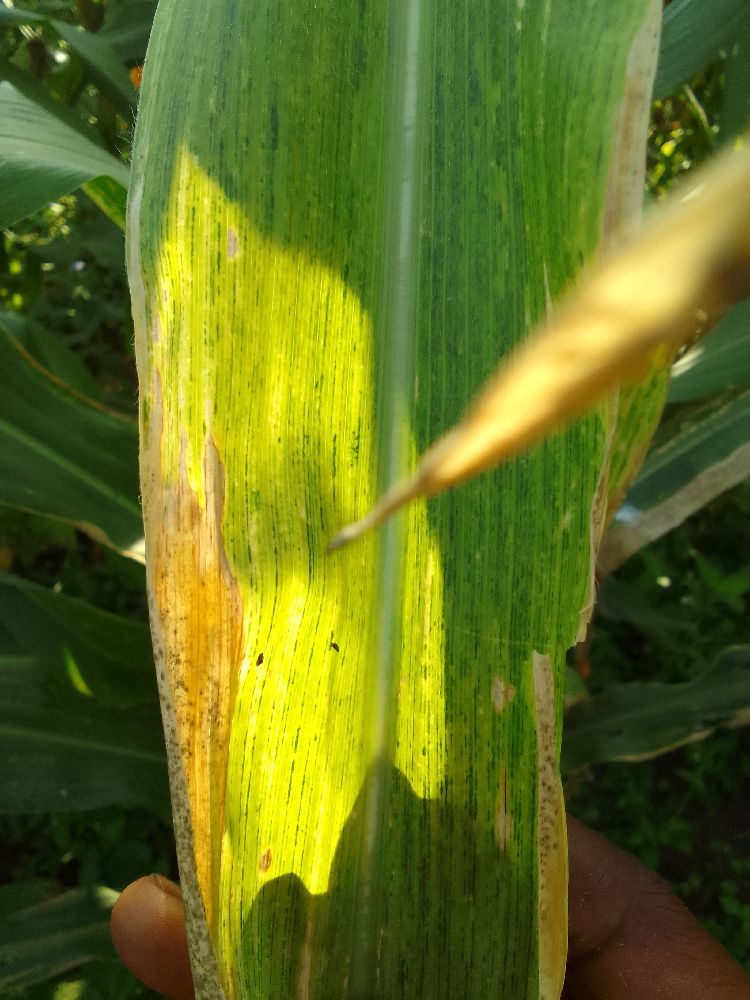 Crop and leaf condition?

maize, maize lethal necrosis
